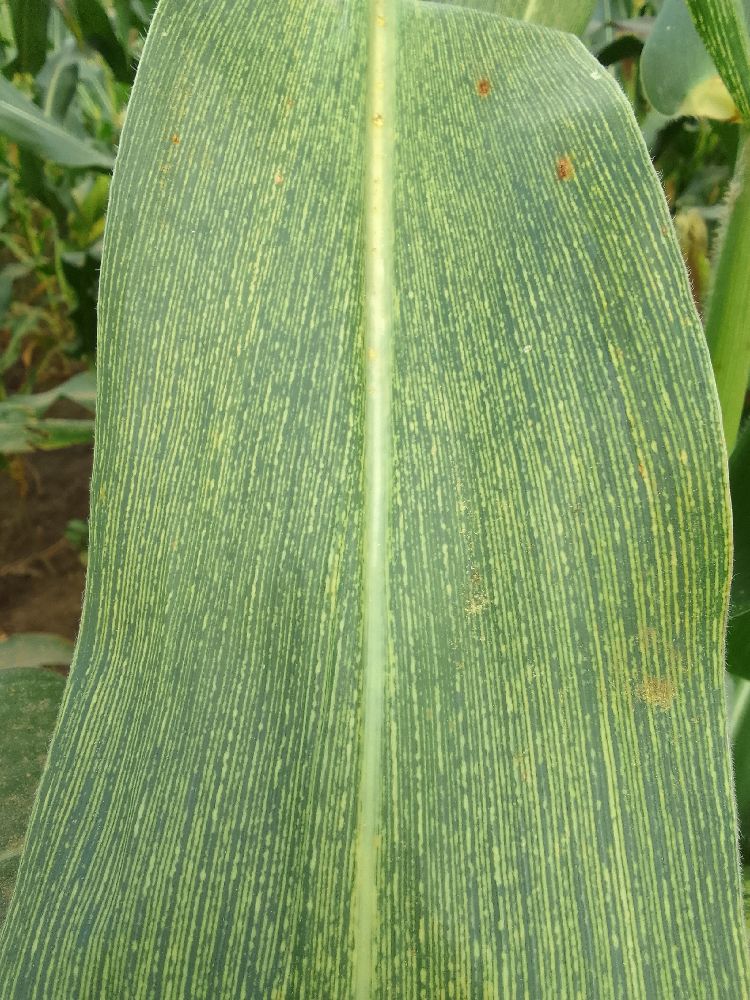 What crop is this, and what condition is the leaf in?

maize, maize streak virus
